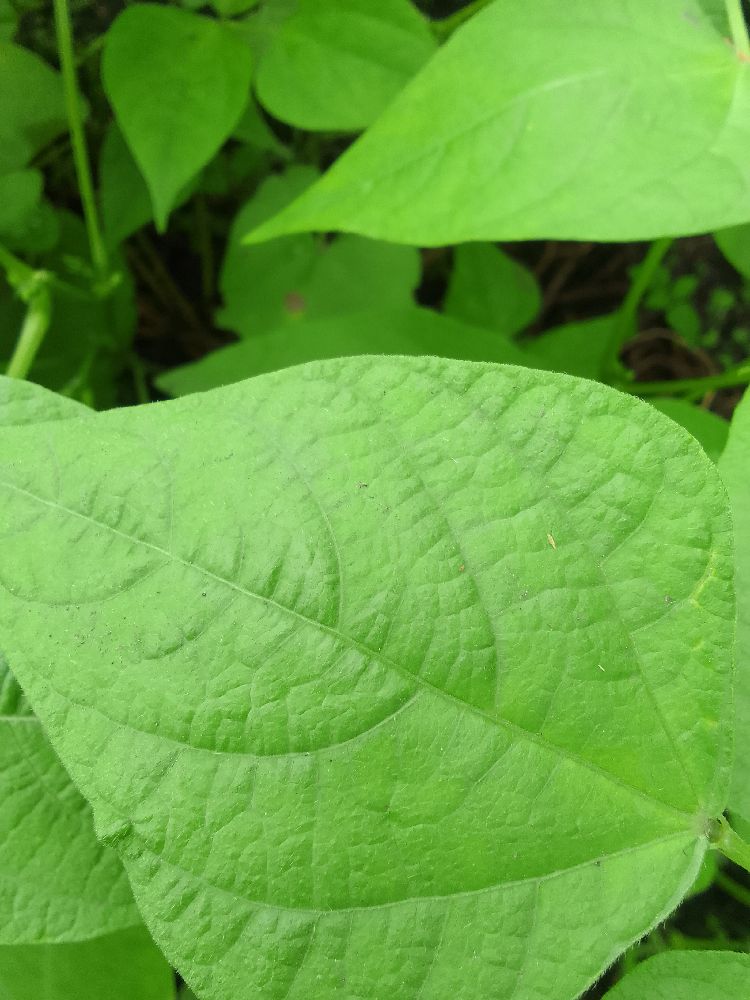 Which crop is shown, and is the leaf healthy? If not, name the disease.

common bean, healthy
